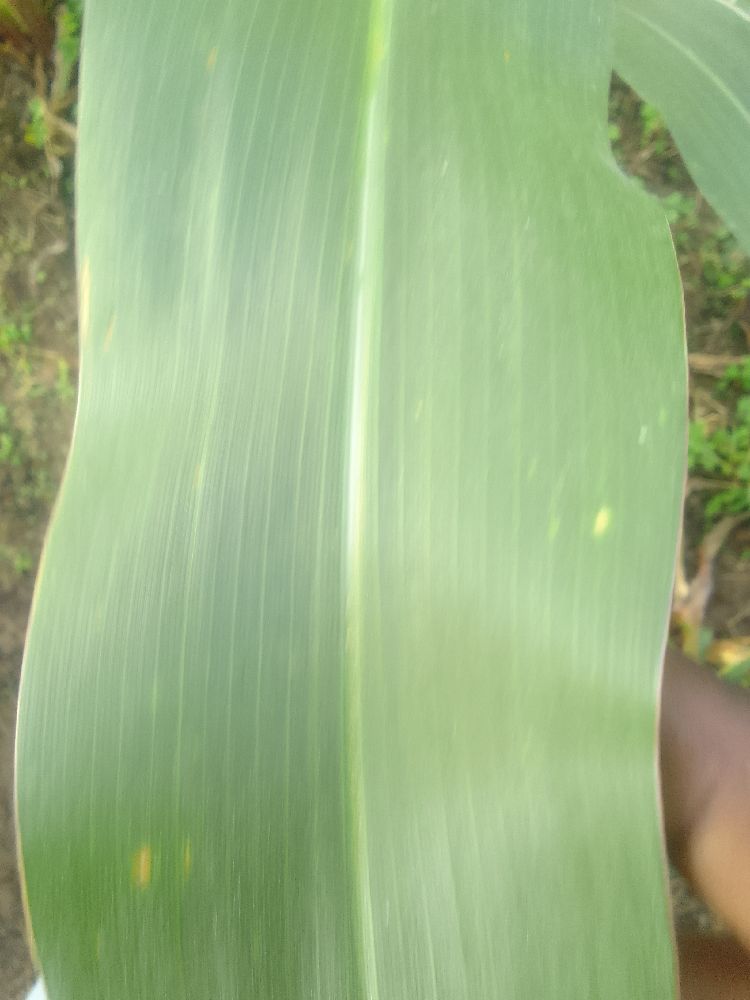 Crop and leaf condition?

maize, healthy
